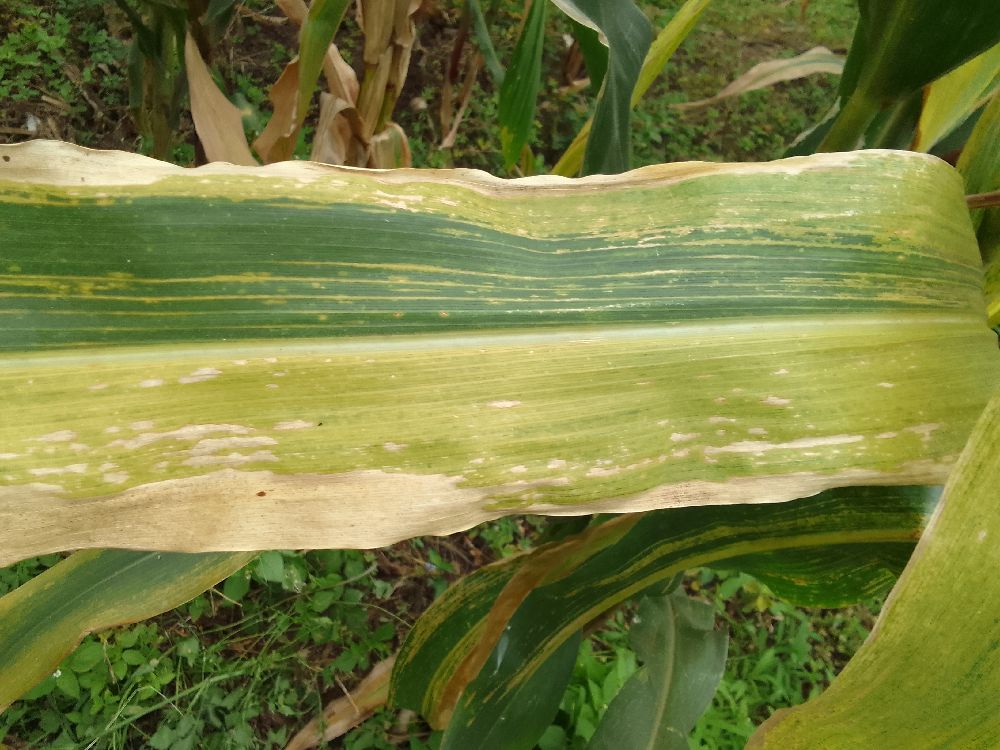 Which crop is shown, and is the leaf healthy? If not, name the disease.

maize, maize lethal necrosis
